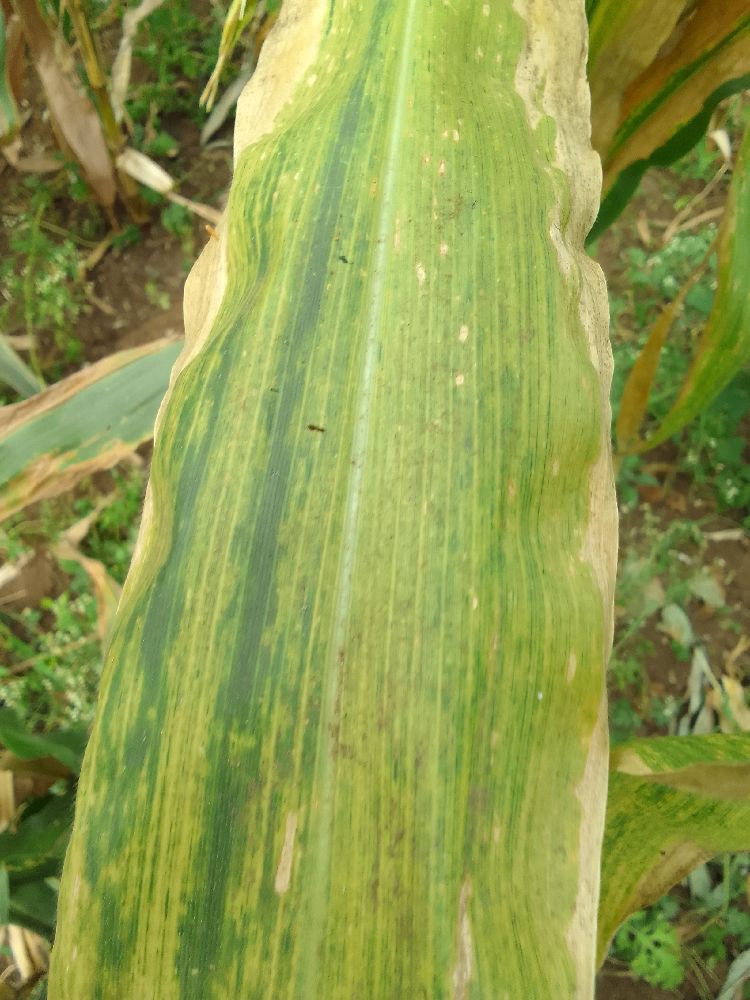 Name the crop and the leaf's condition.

maize, maize lethal necrosis
